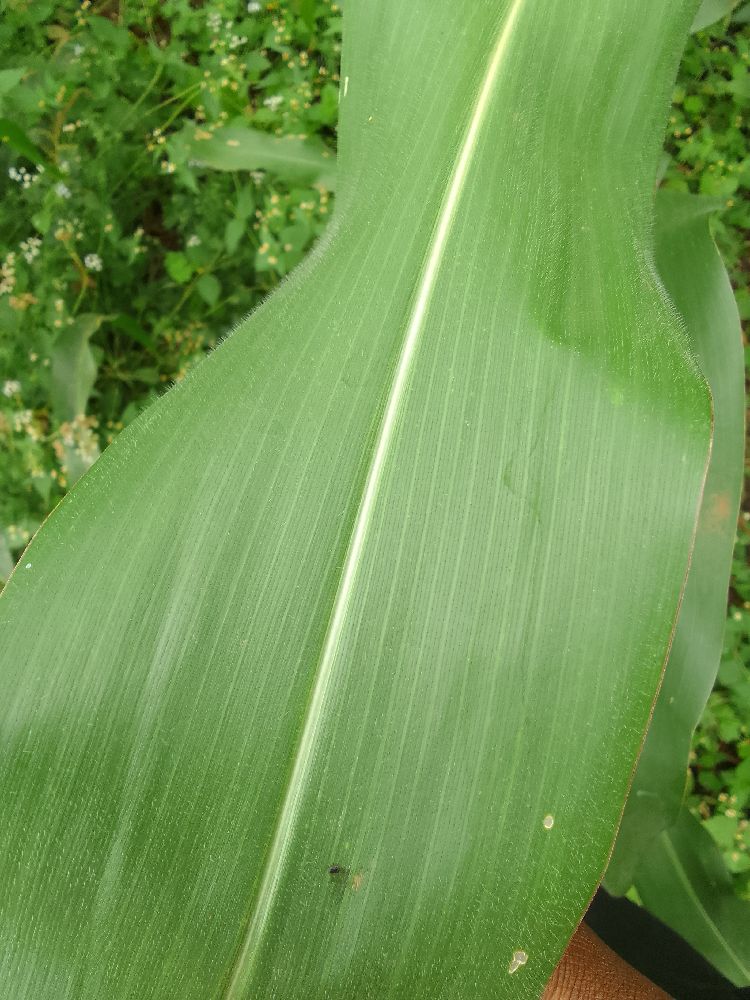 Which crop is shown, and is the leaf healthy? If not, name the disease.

maize, healthy
